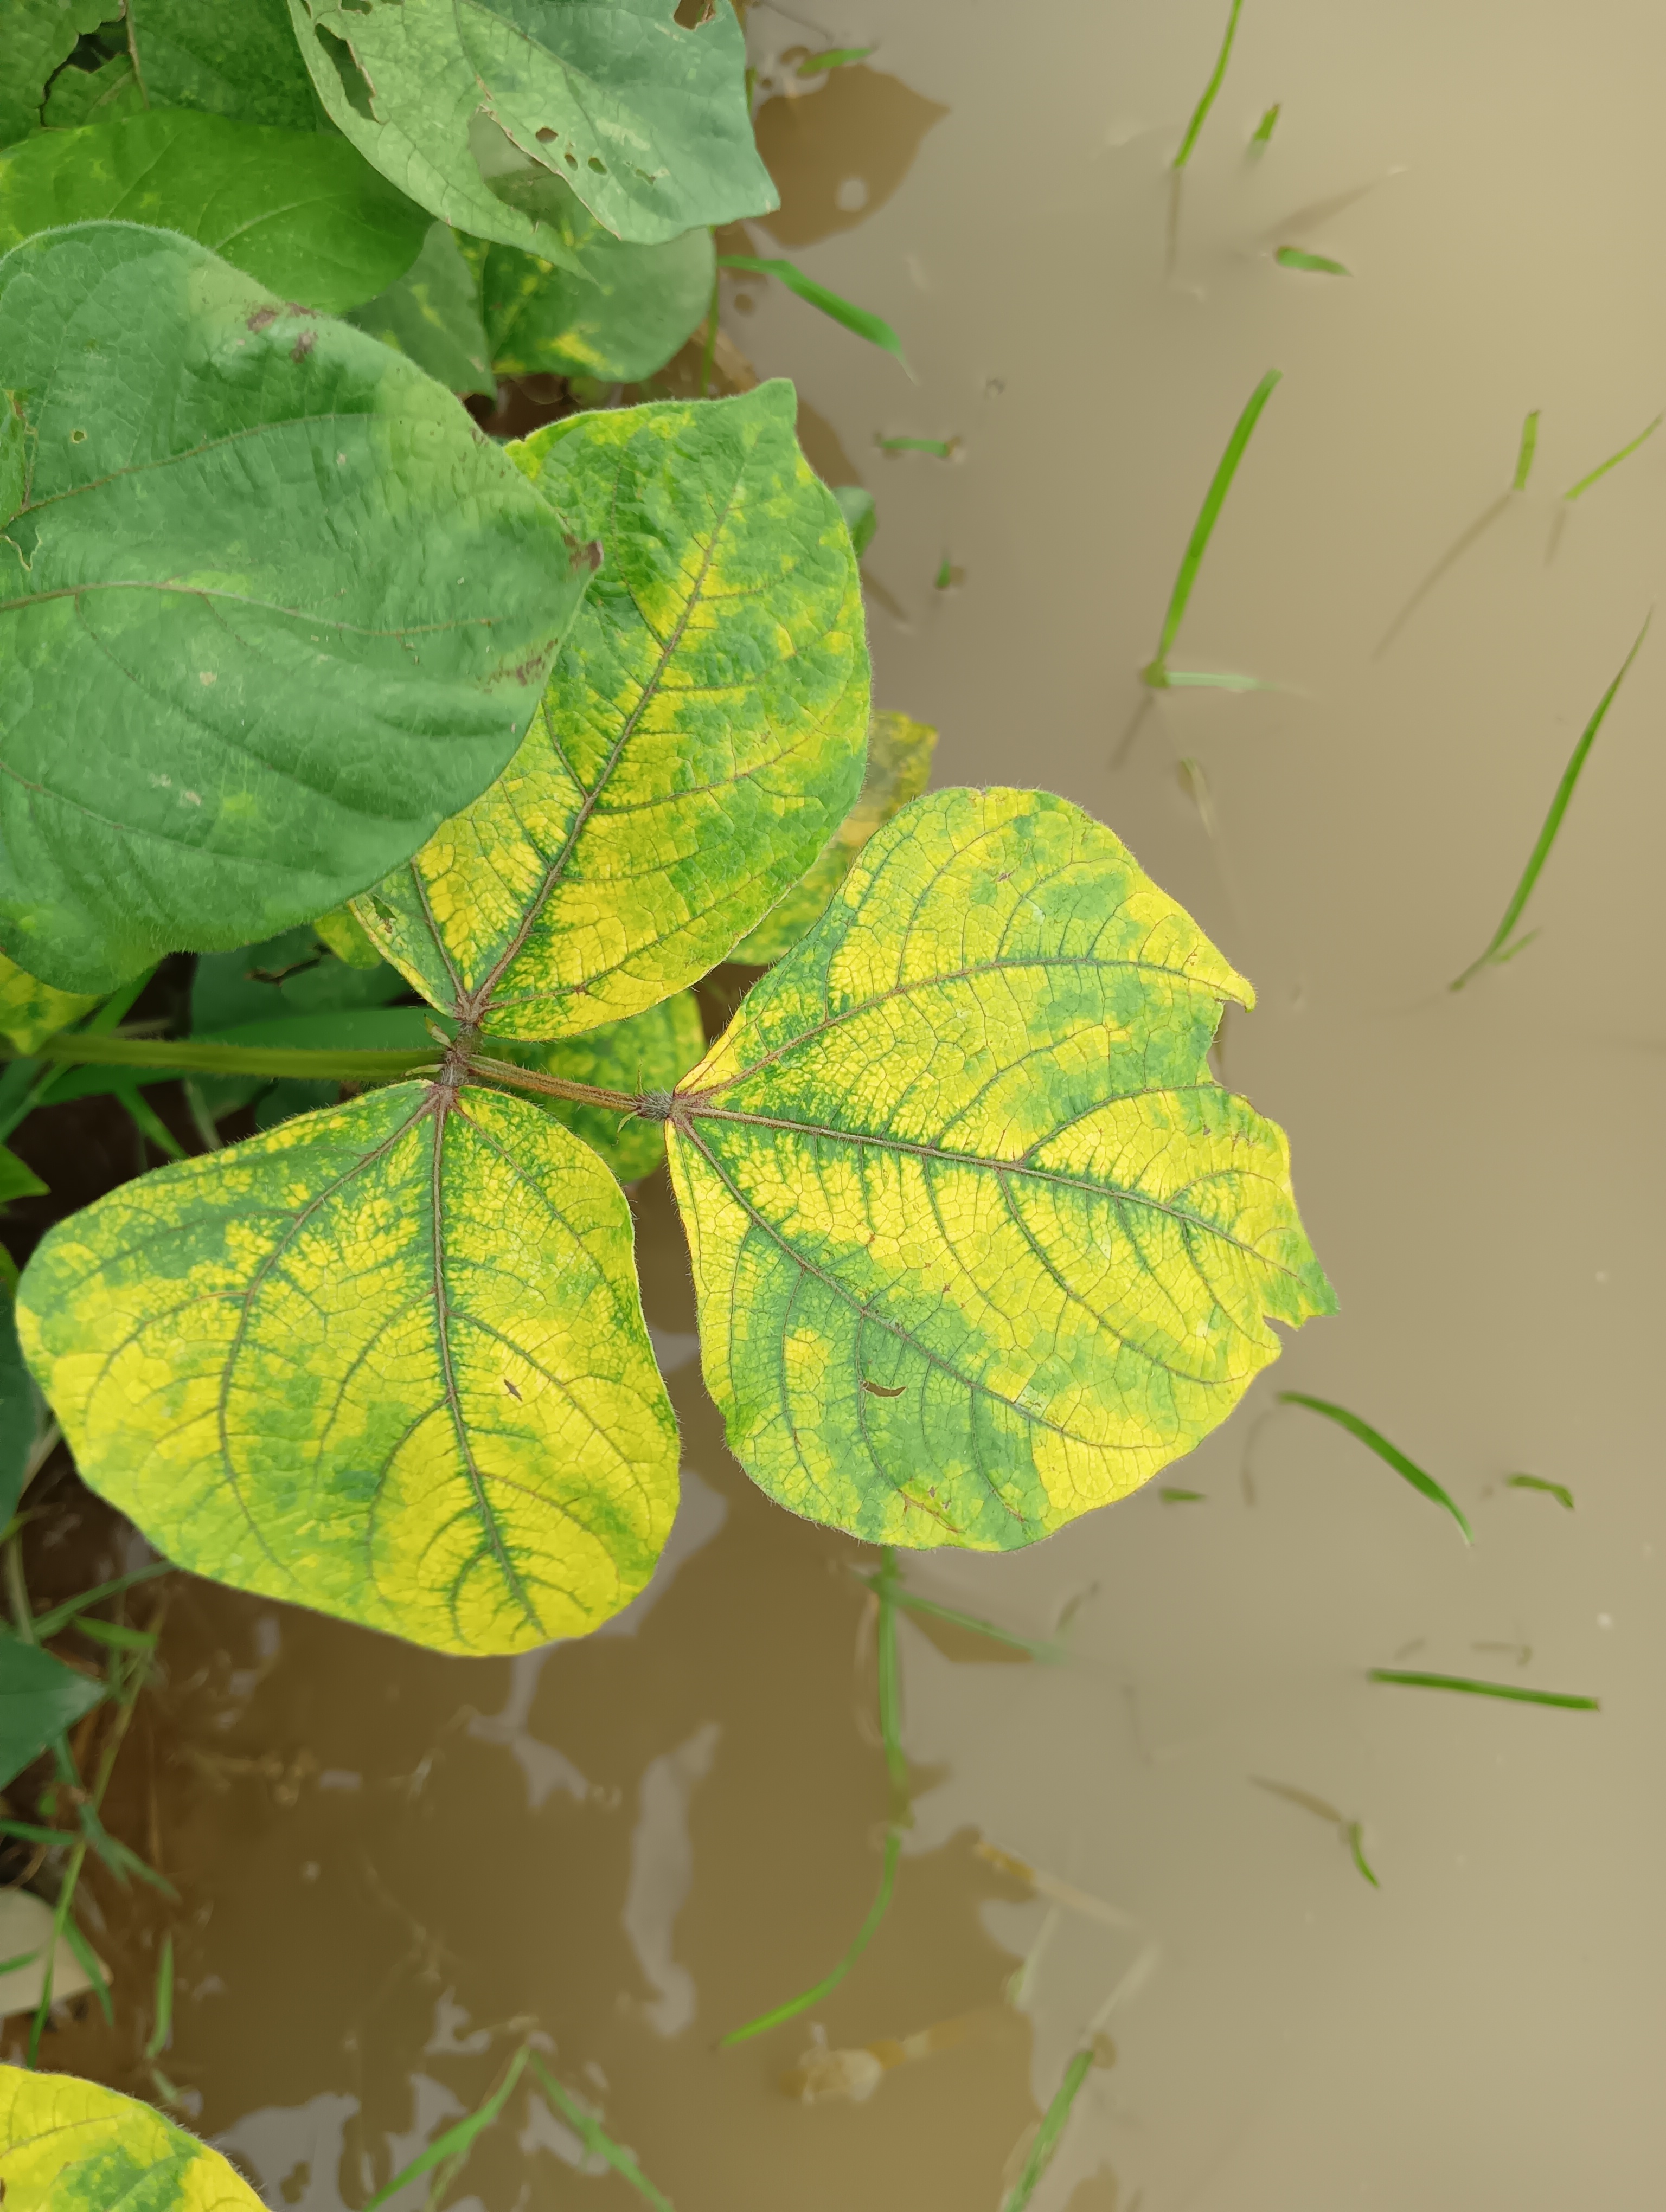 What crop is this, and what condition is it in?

mungbean, yellow mosaic
